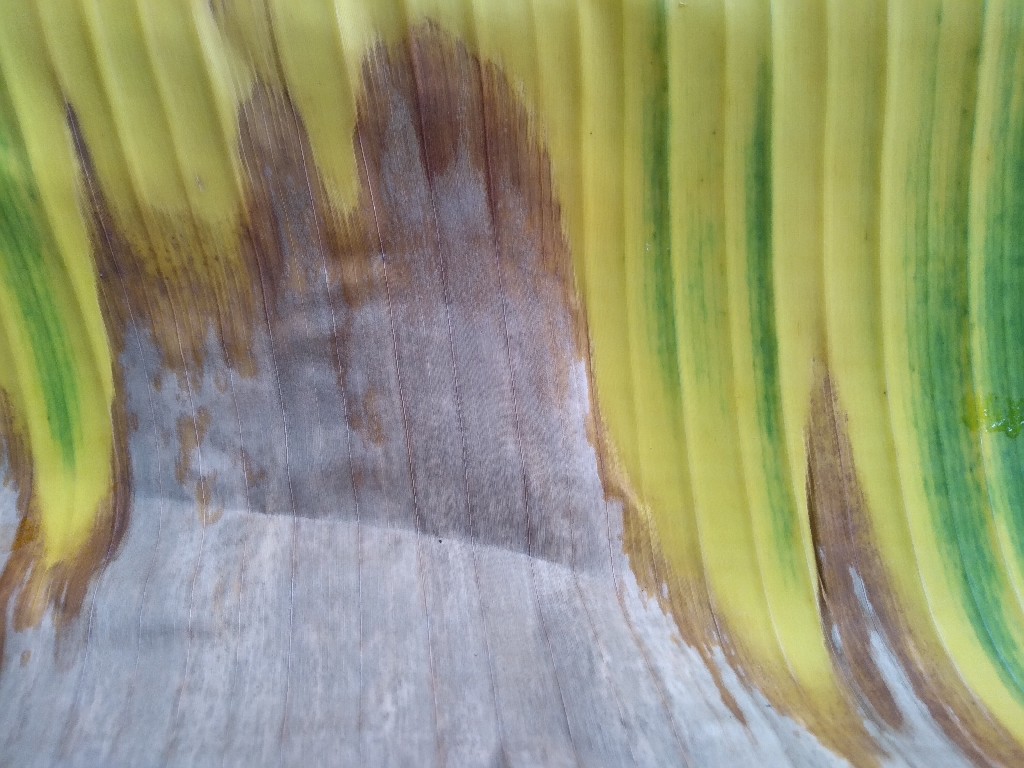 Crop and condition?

banana, fusarium wilt race 1
